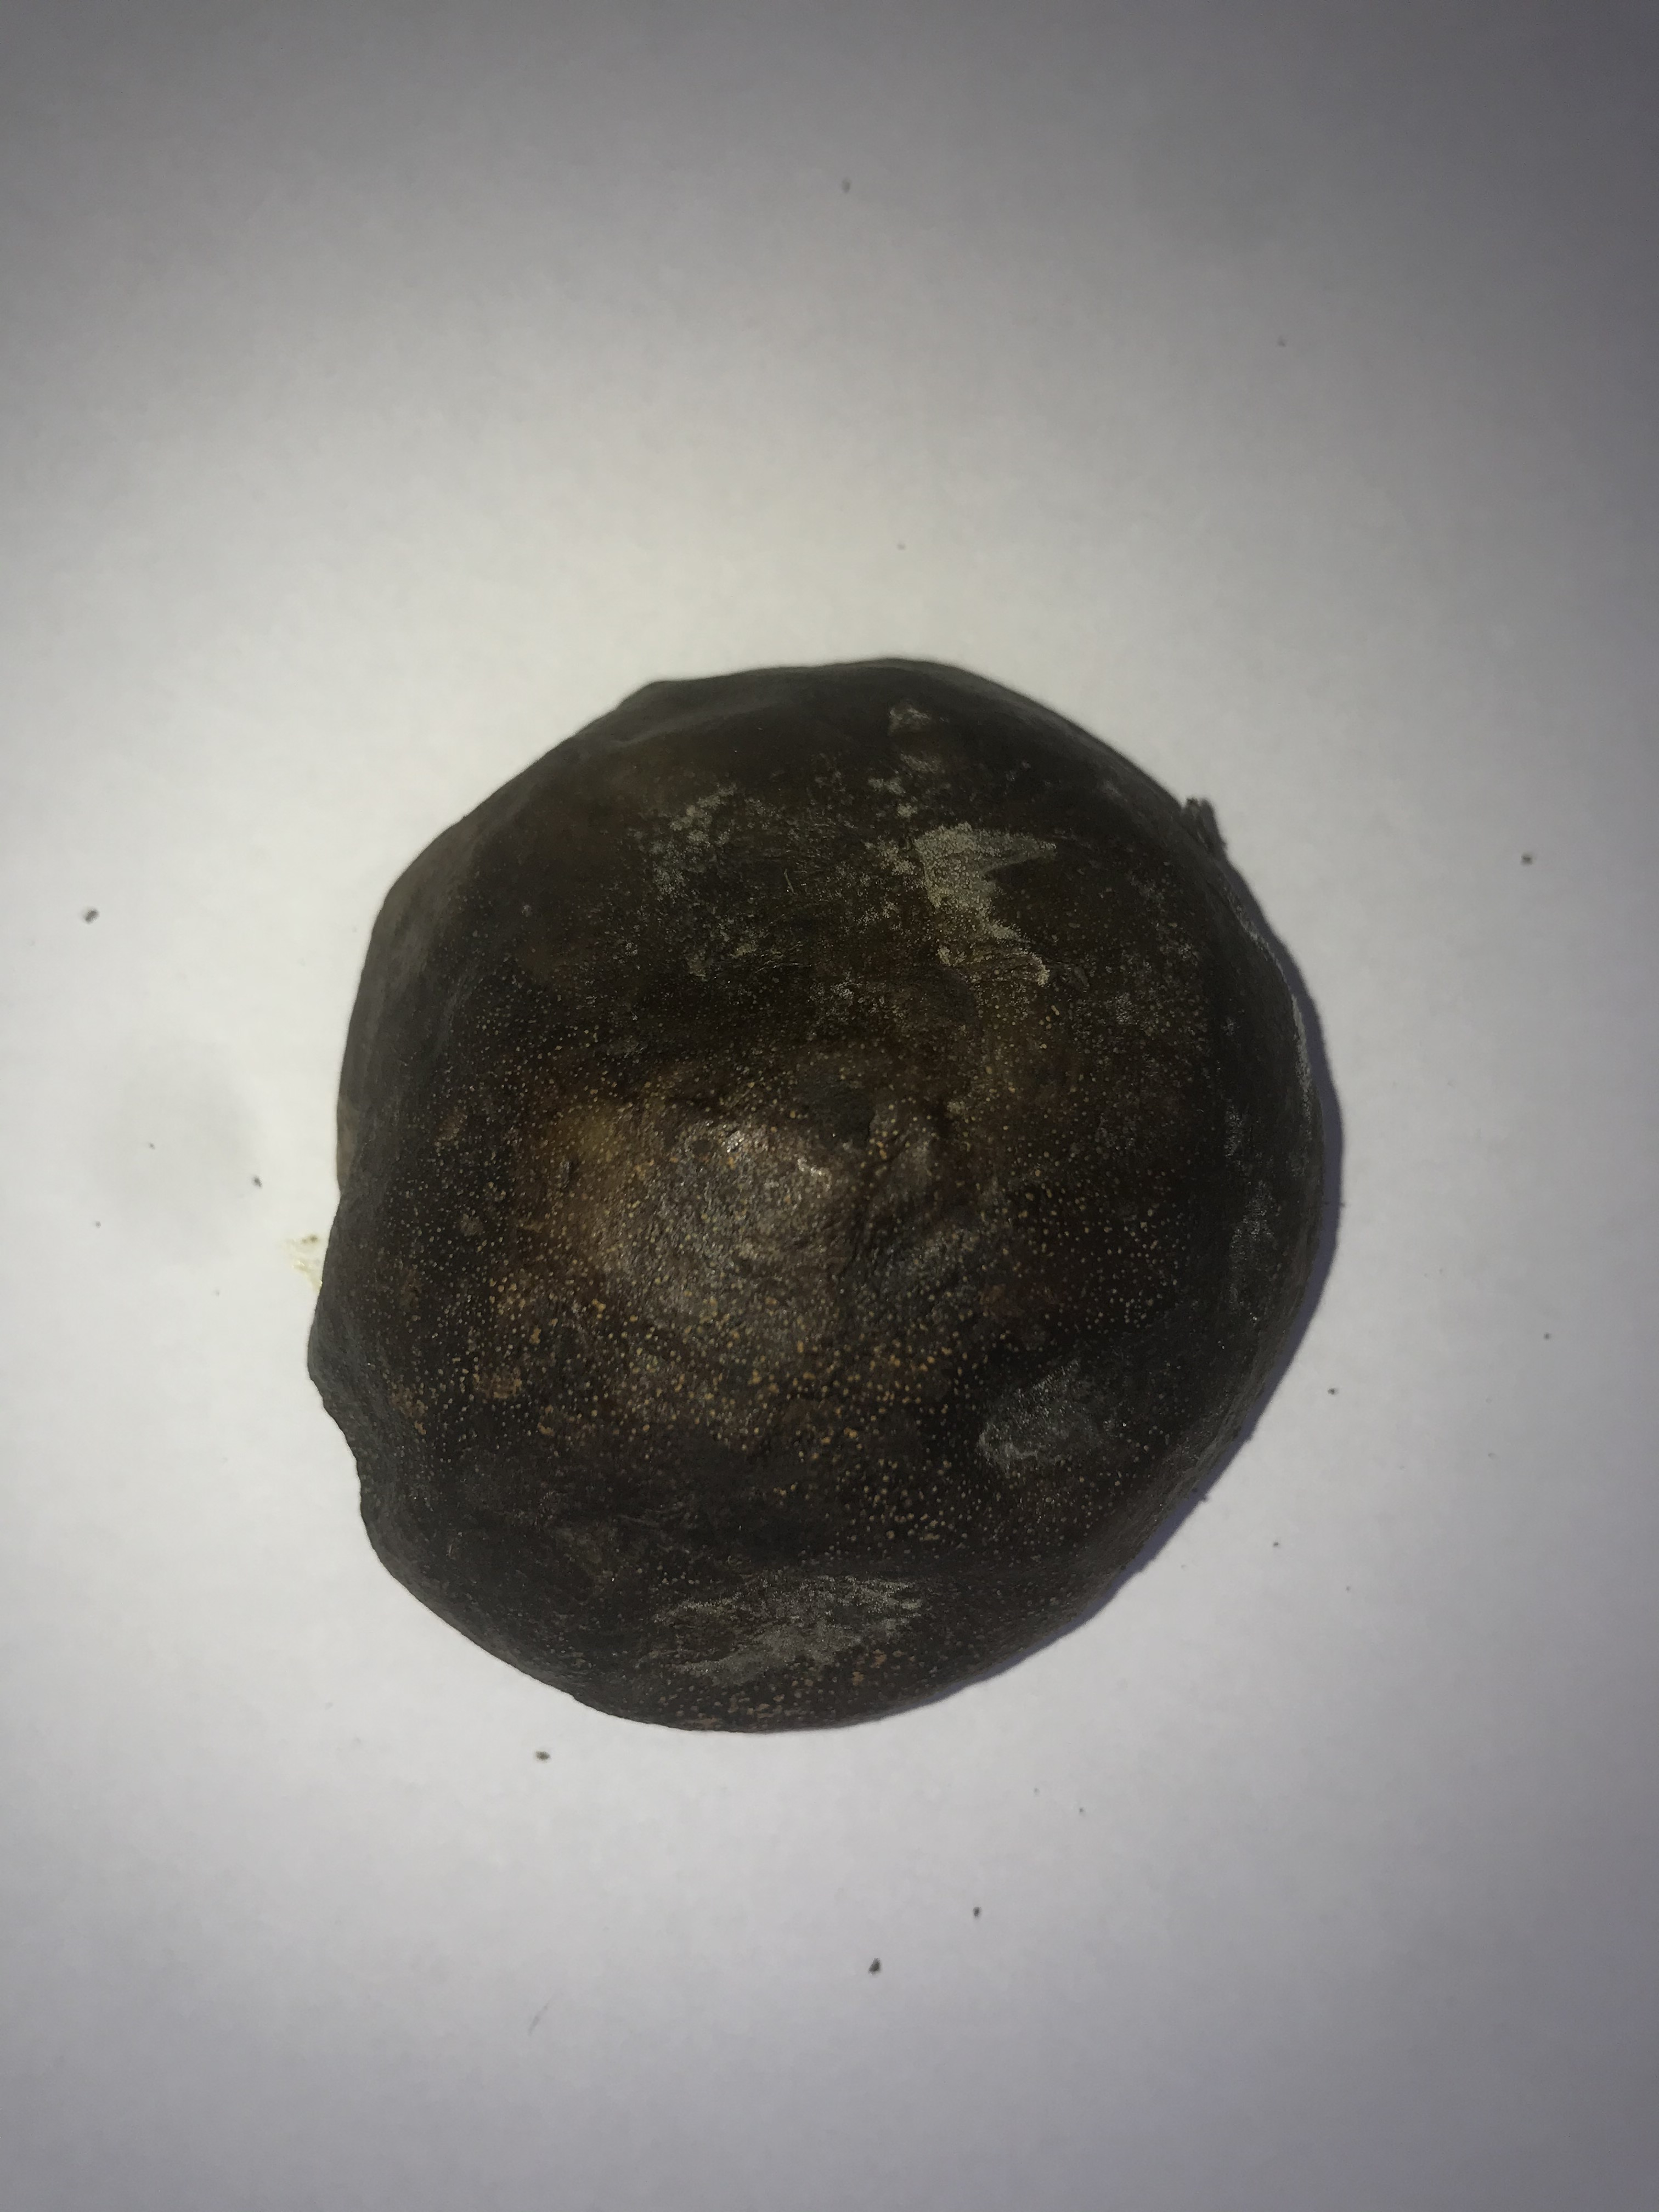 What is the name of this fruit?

pequi
